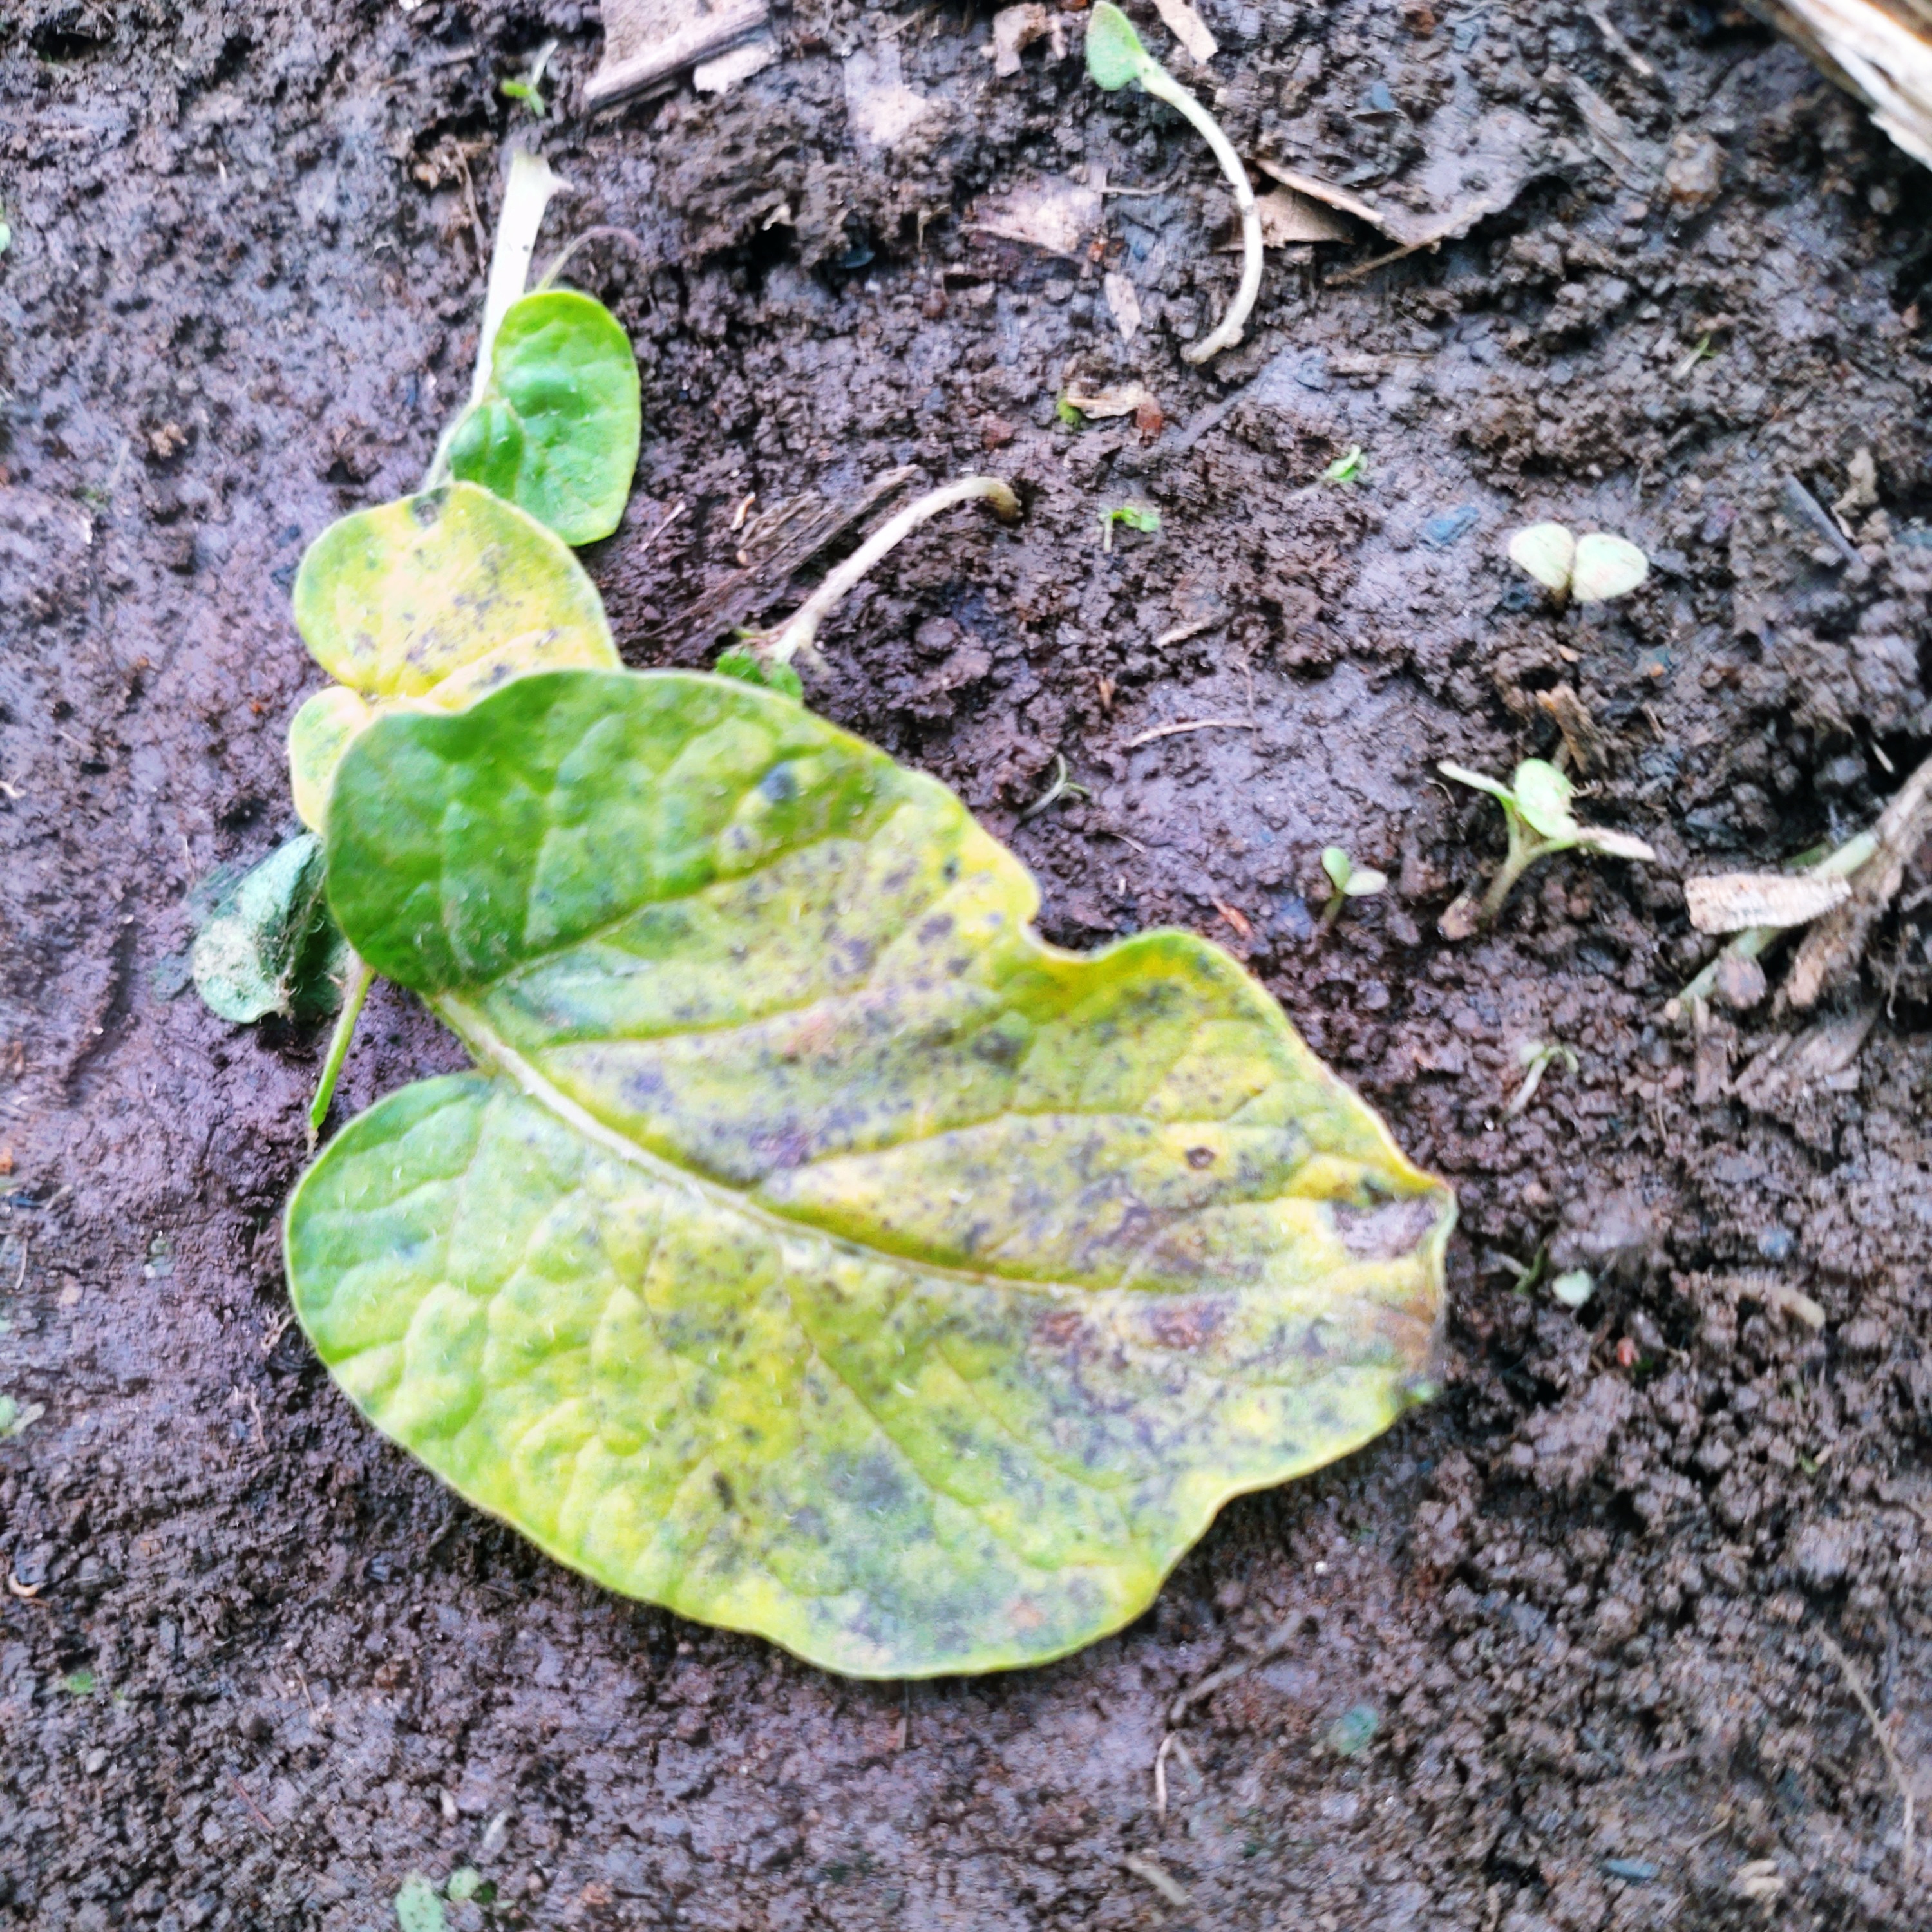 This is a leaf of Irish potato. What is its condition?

late blight
